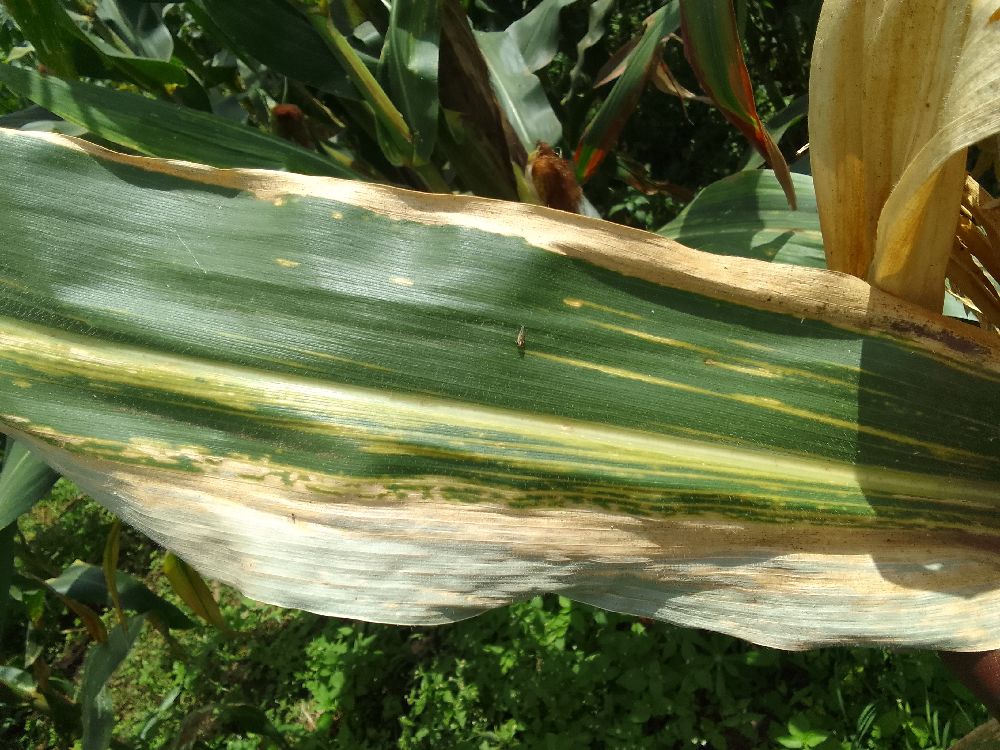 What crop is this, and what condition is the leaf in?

maize, maize lethal necrosis
